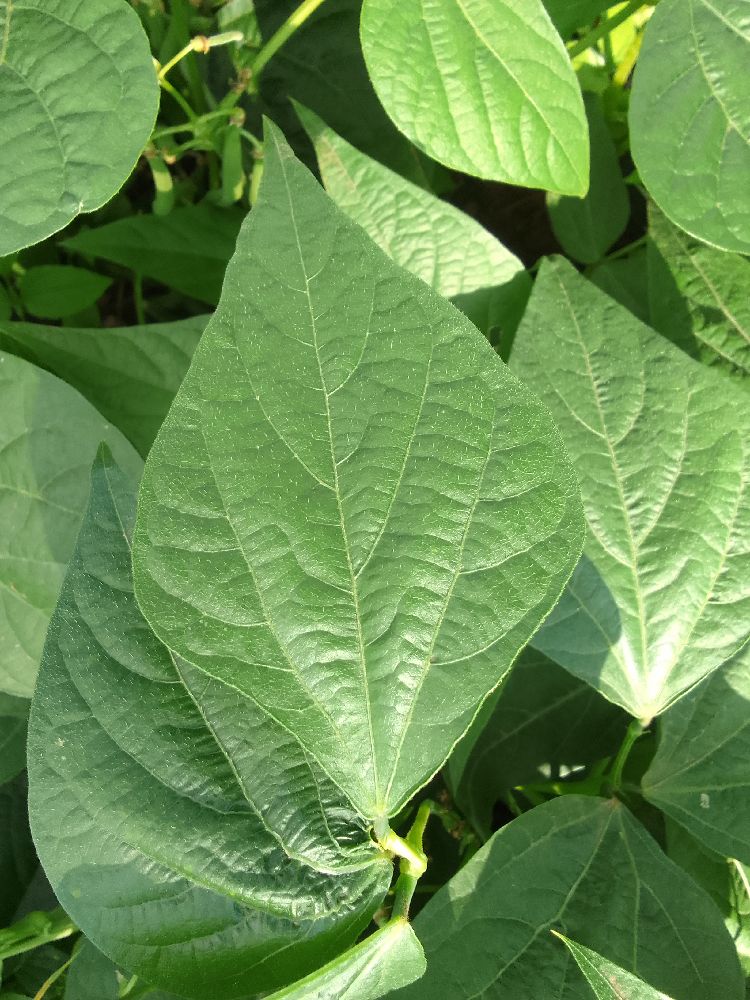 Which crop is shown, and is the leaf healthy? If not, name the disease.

common bean, healthy
